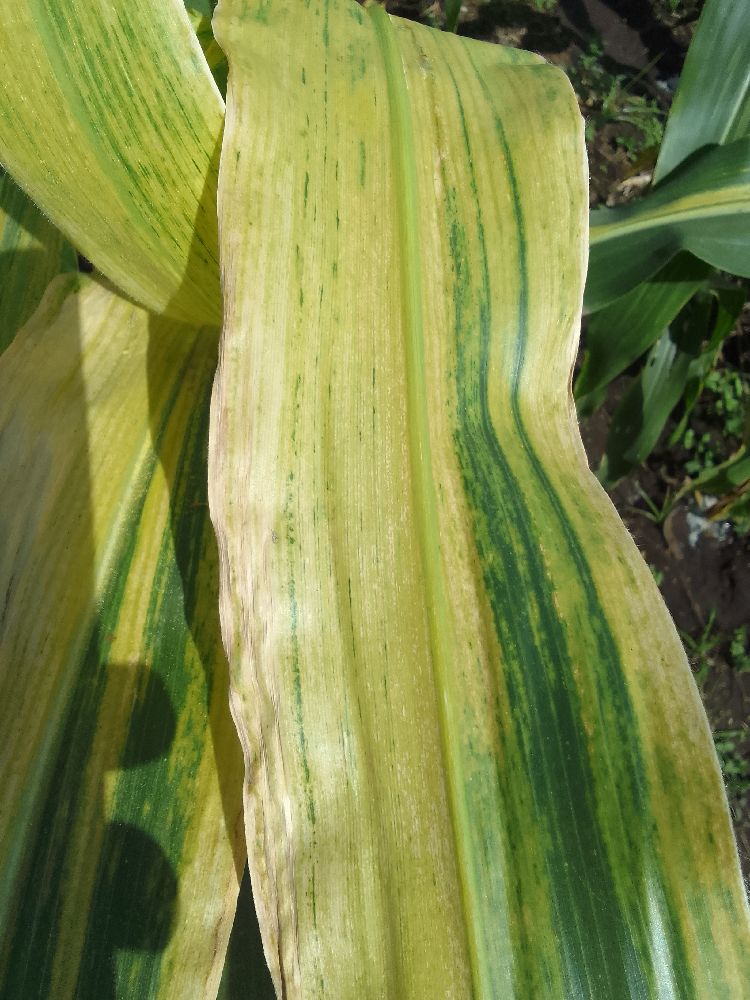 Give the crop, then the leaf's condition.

maize, maize lethal necrosis
